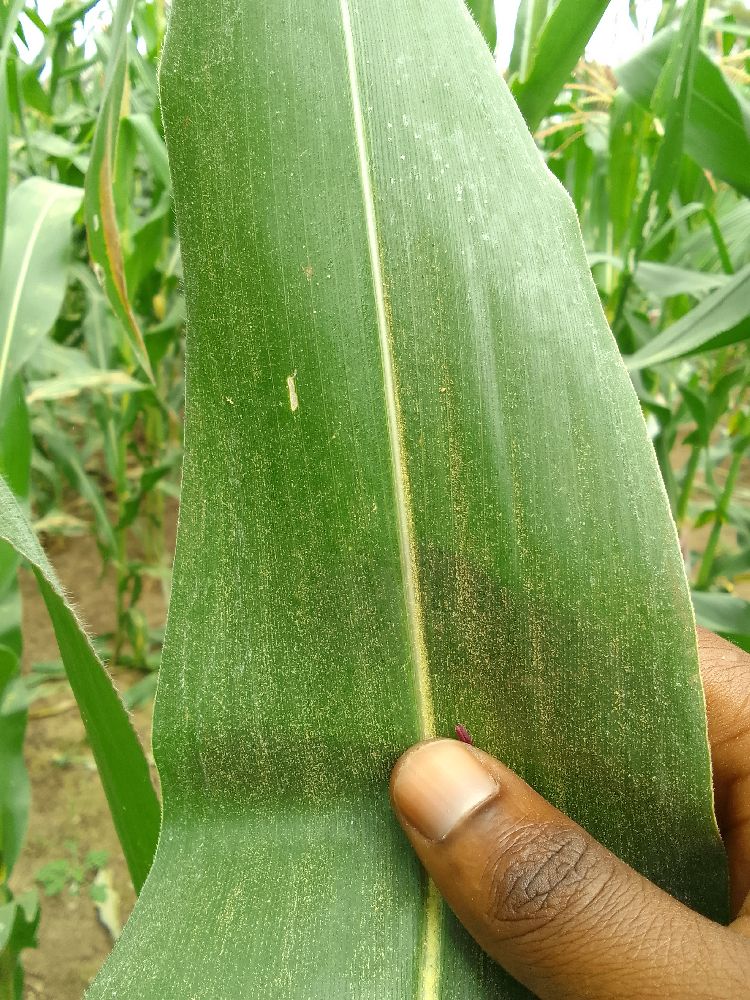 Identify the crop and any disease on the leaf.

maize, healthy
